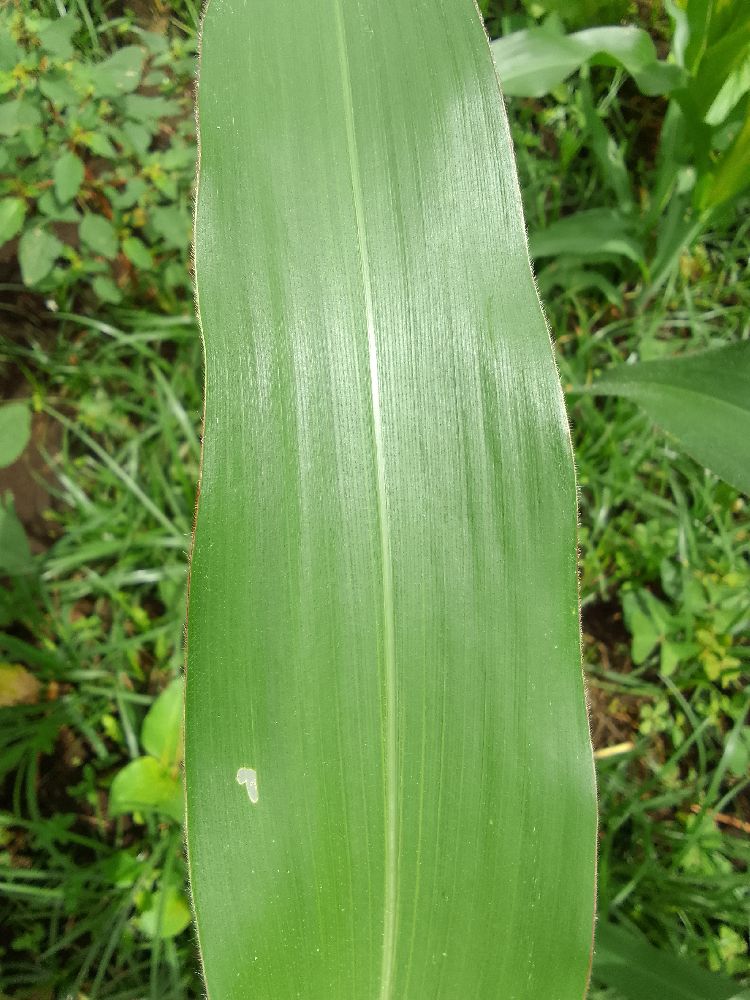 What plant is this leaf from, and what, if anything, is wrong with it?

maize, healthy
